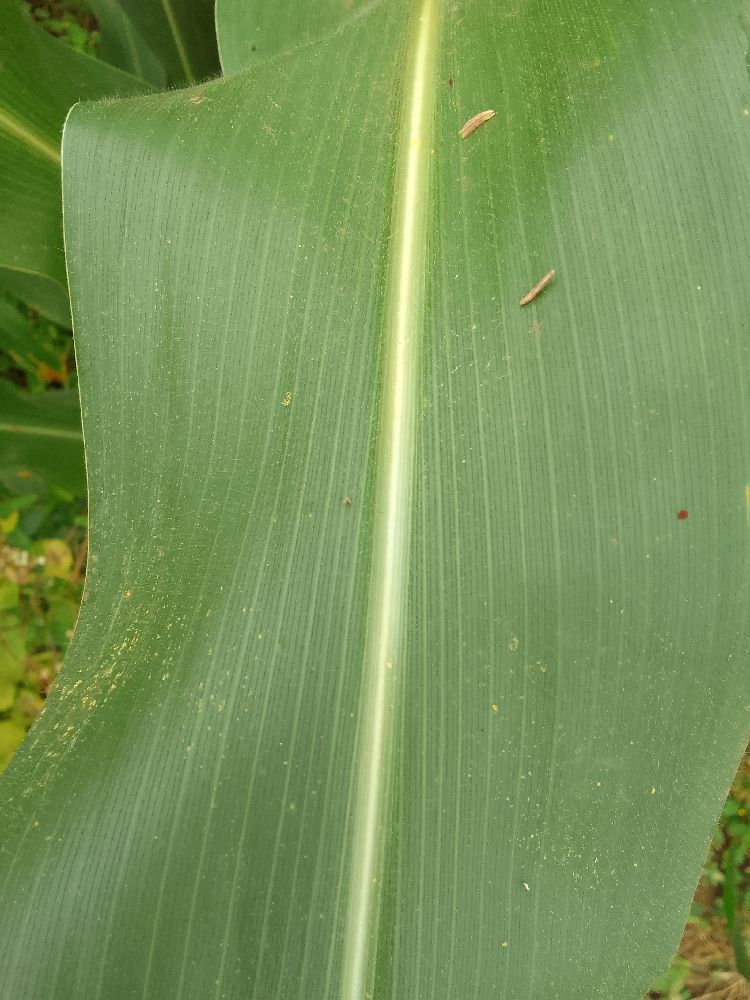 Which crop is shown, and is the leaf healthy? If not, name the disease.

maize, healthy
